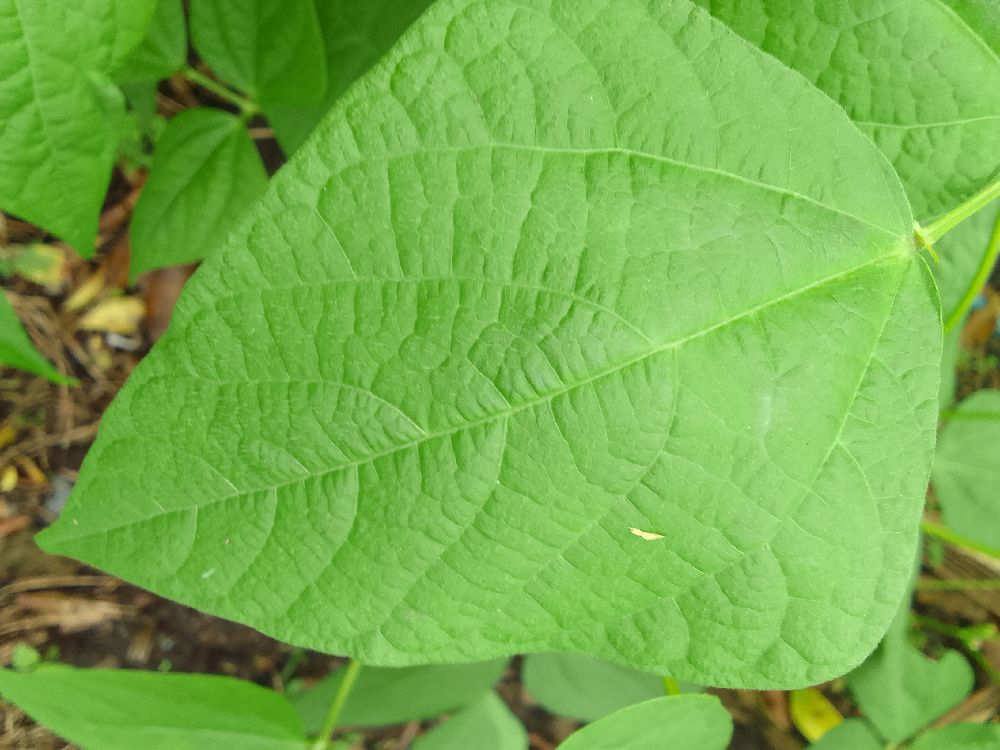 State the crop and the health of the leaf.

common bean, healthy
